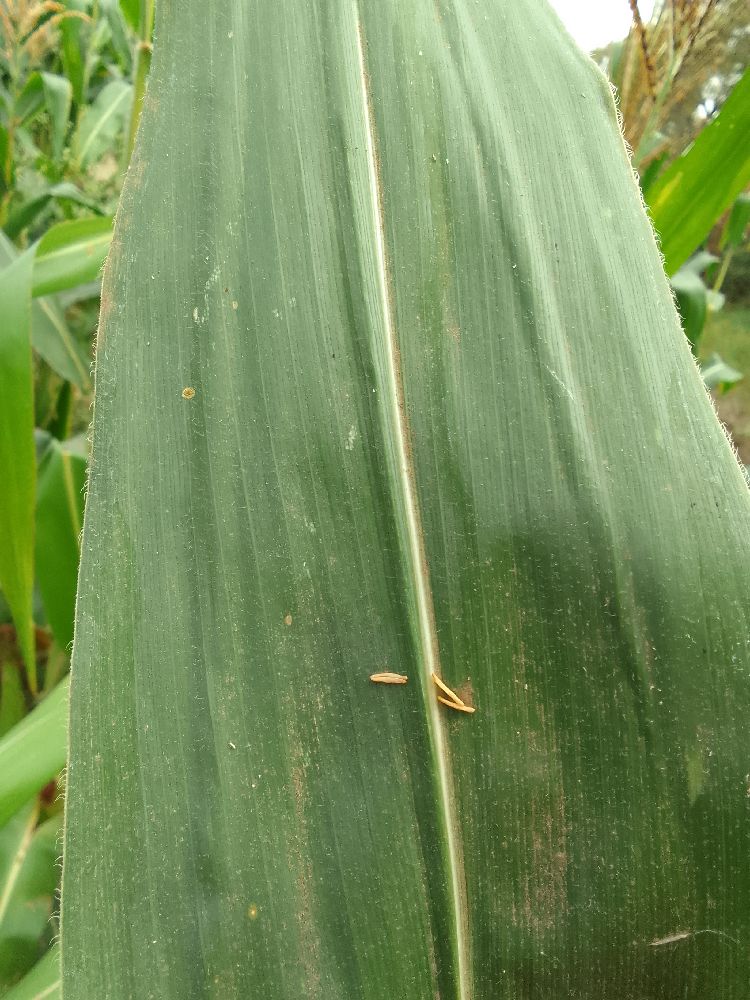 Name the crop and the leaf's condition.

maize, healthy
